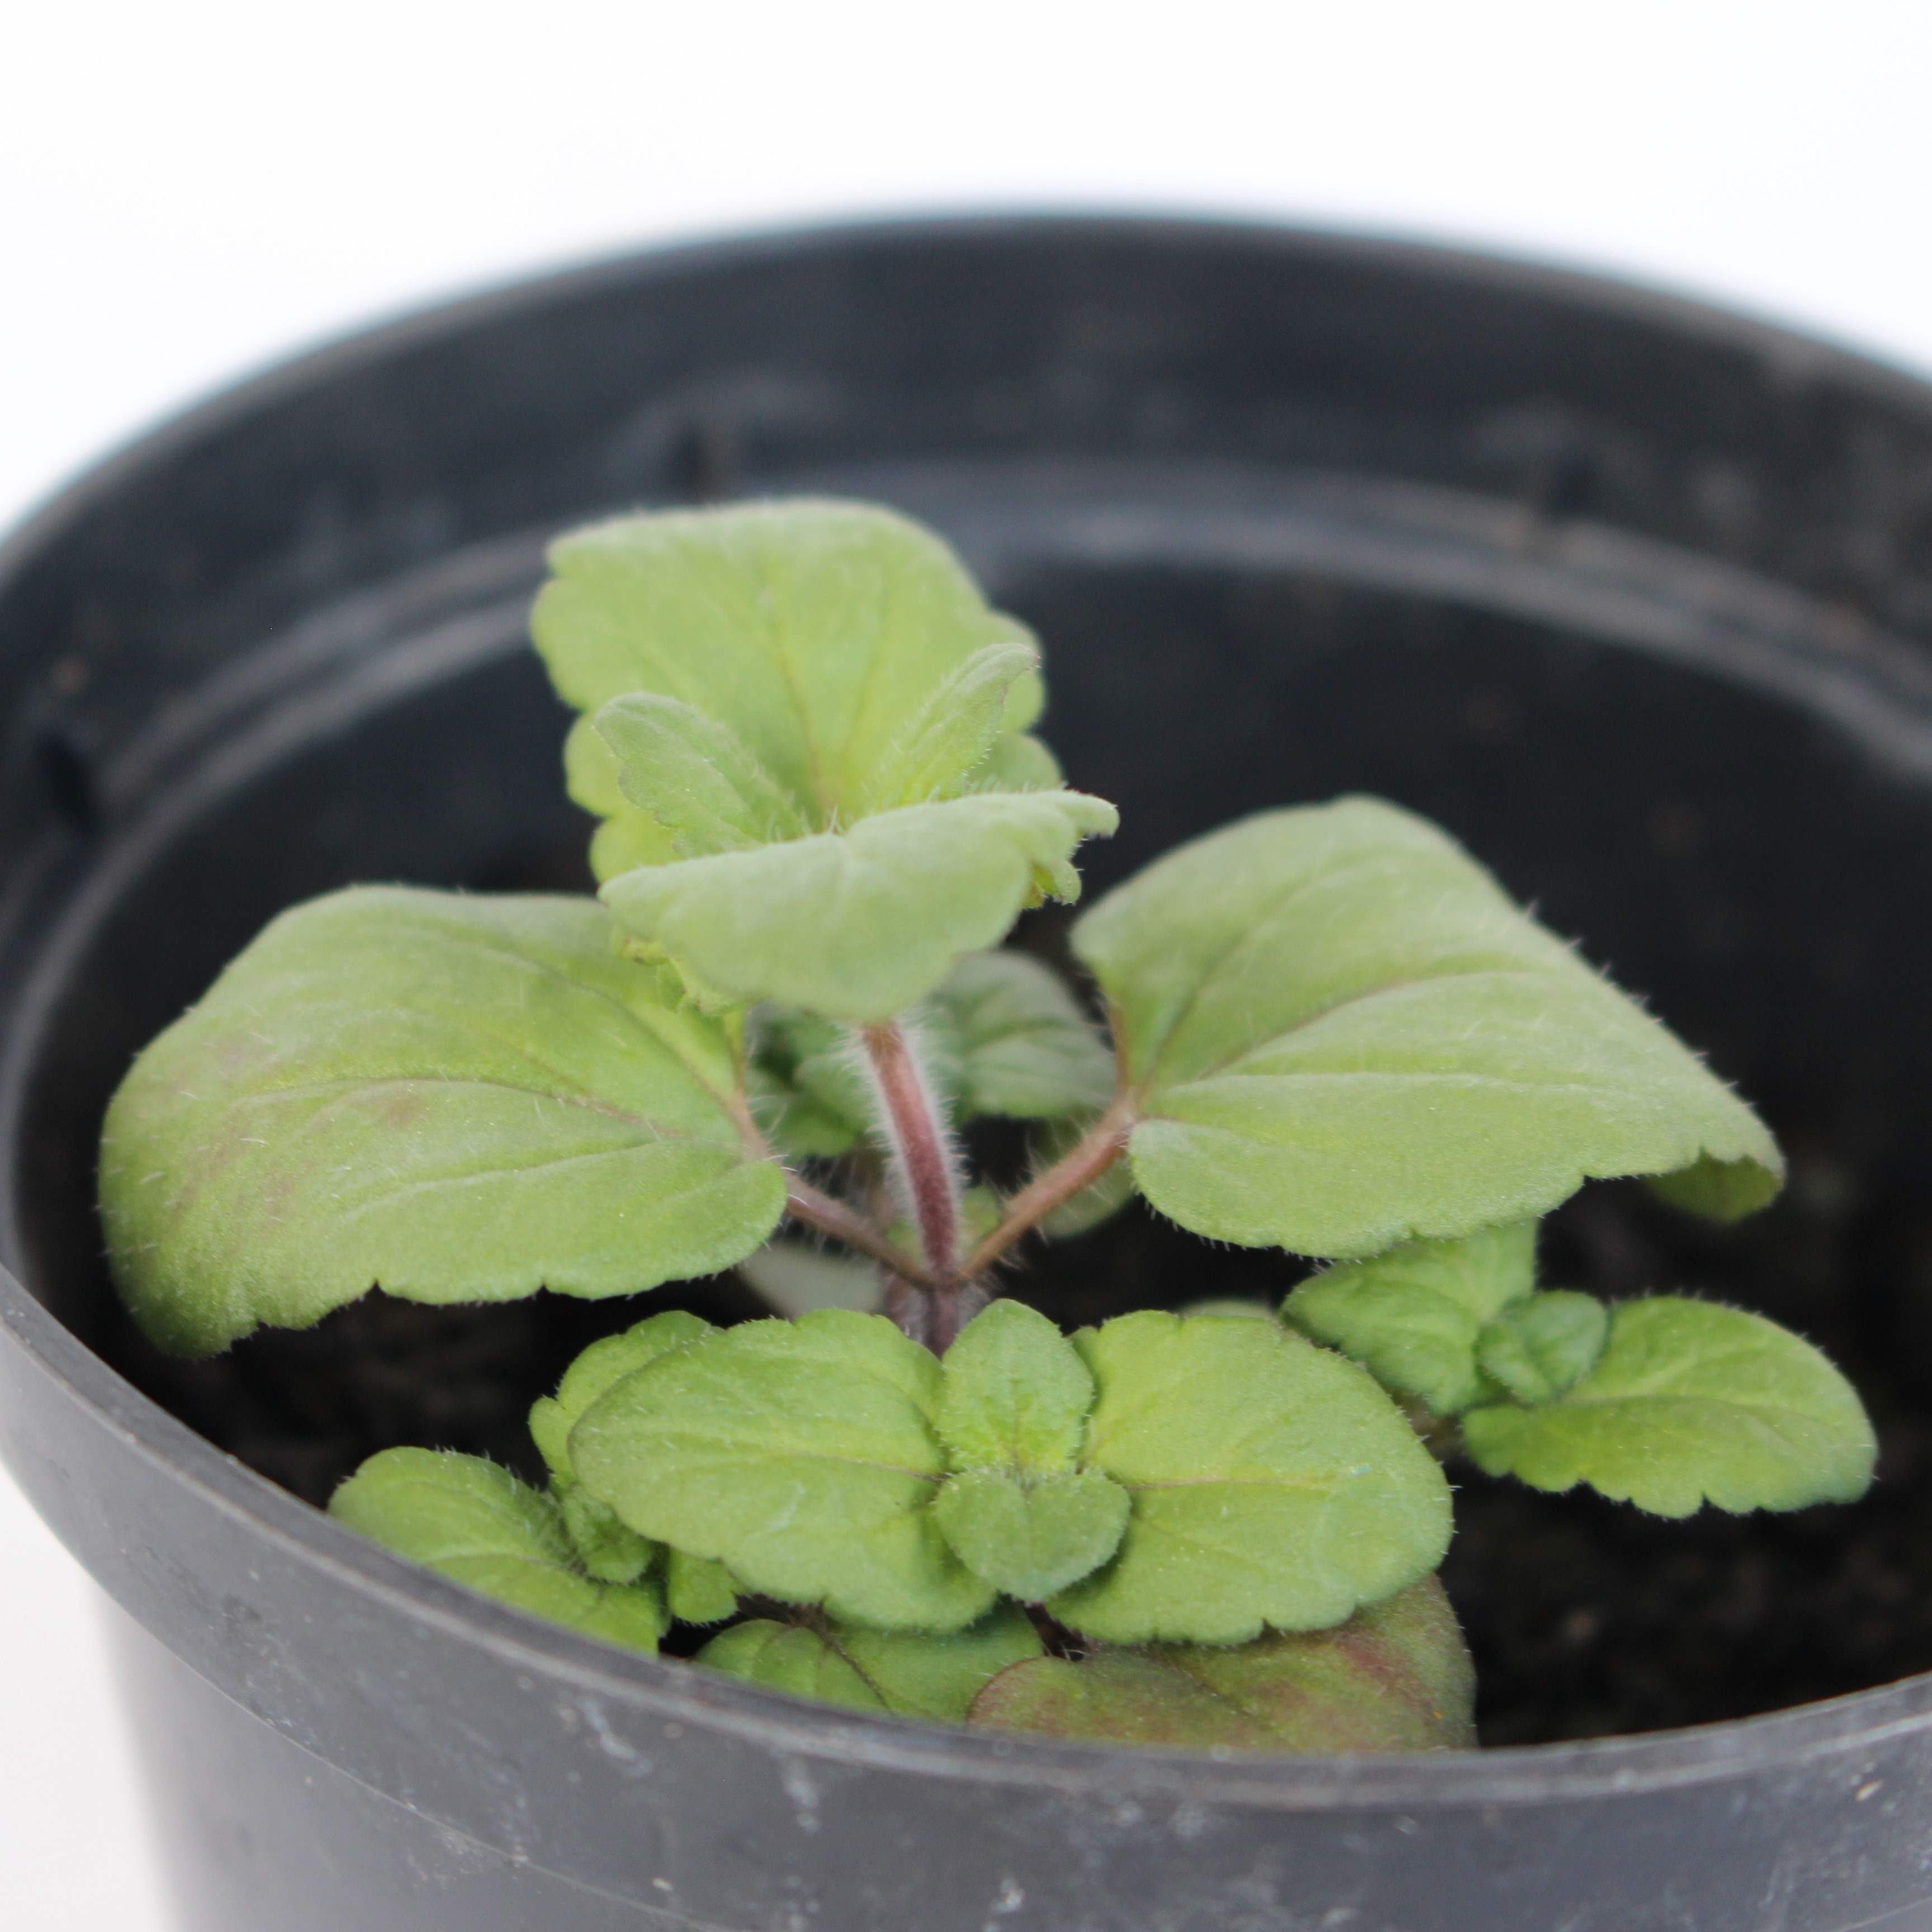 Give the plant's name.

Veronica persica
